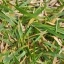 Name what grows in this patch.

grass
